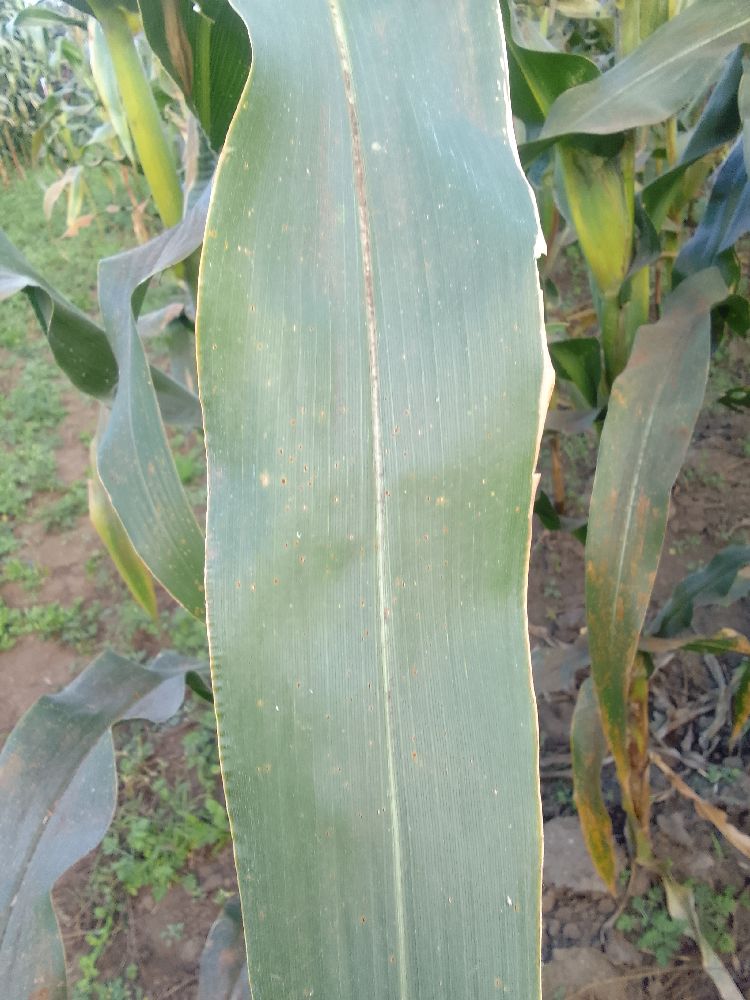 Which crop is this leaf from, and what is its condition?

maize, healthy
